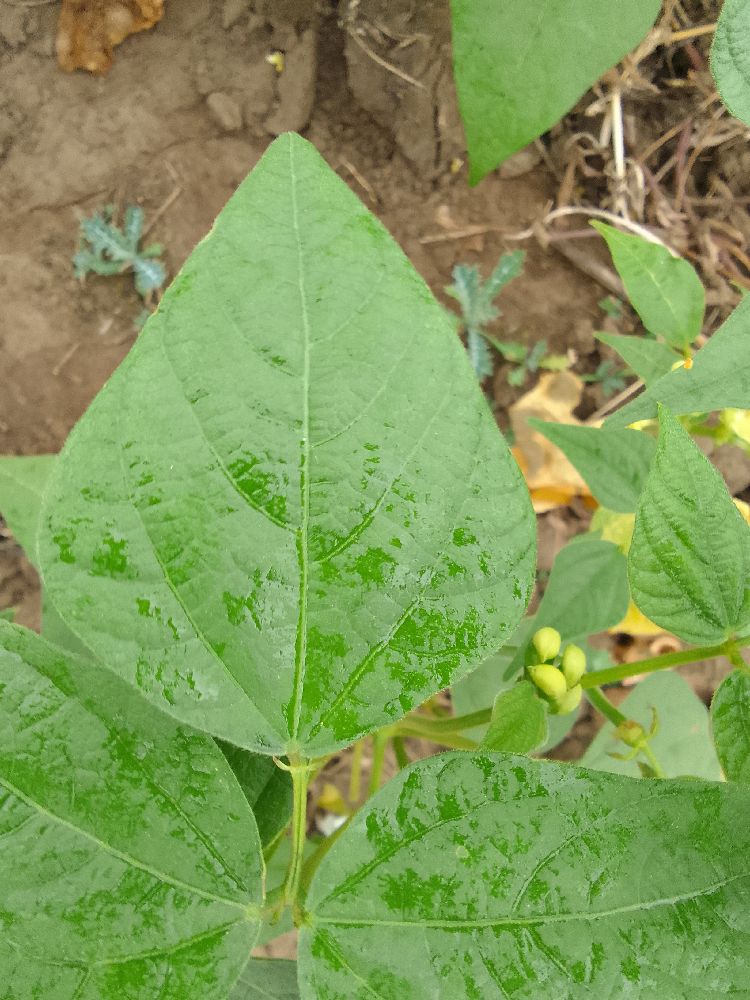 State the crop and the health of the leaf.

common bean, healthy
